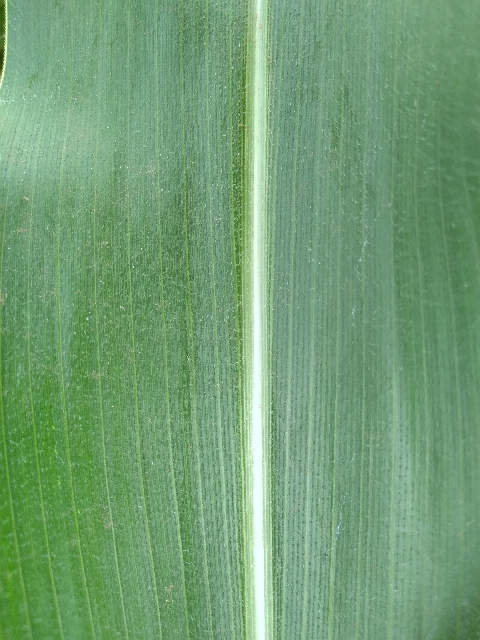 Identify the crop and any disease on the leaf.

maize, healthy
